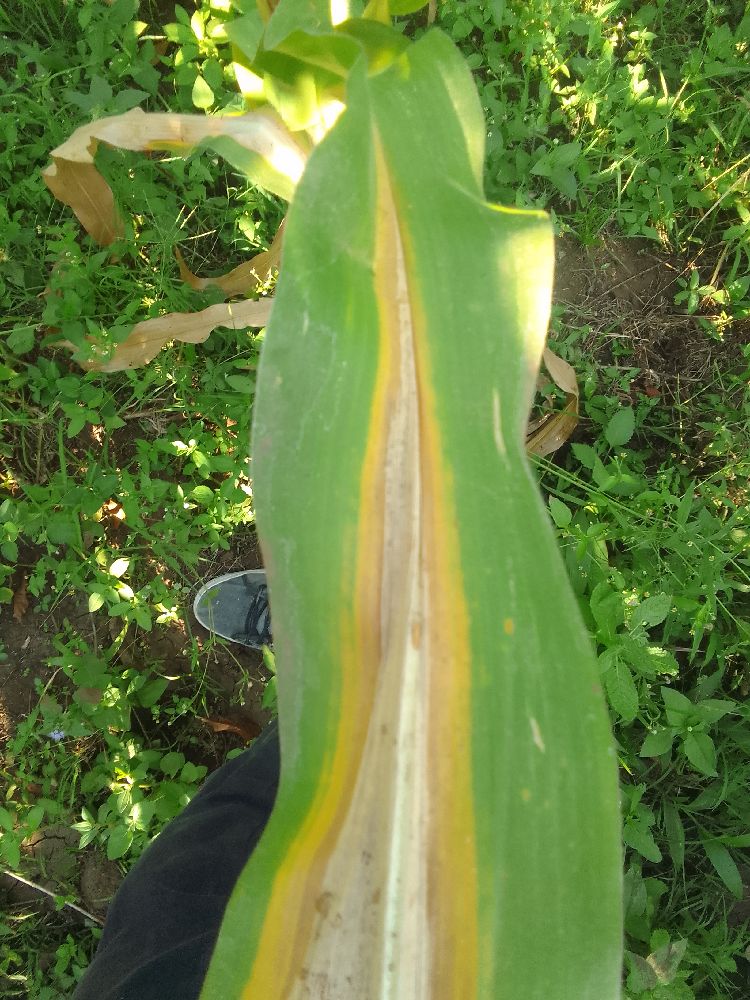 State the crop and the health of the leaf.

maize, maize lethal necrosis
